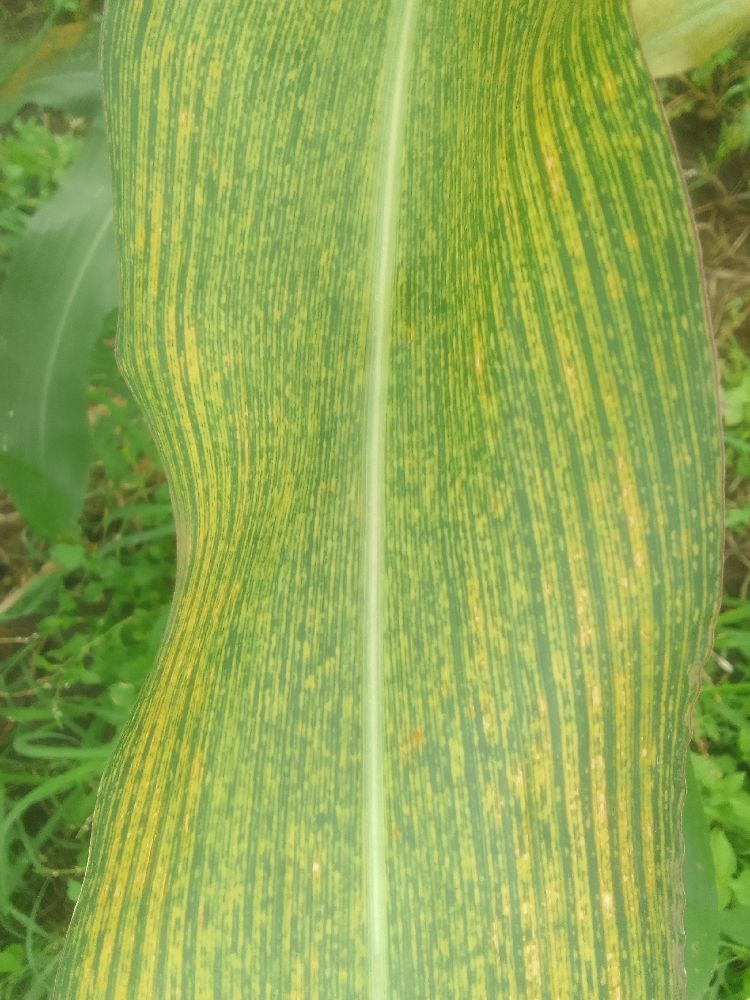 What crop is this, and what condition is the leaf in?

maize, maize streak virus
